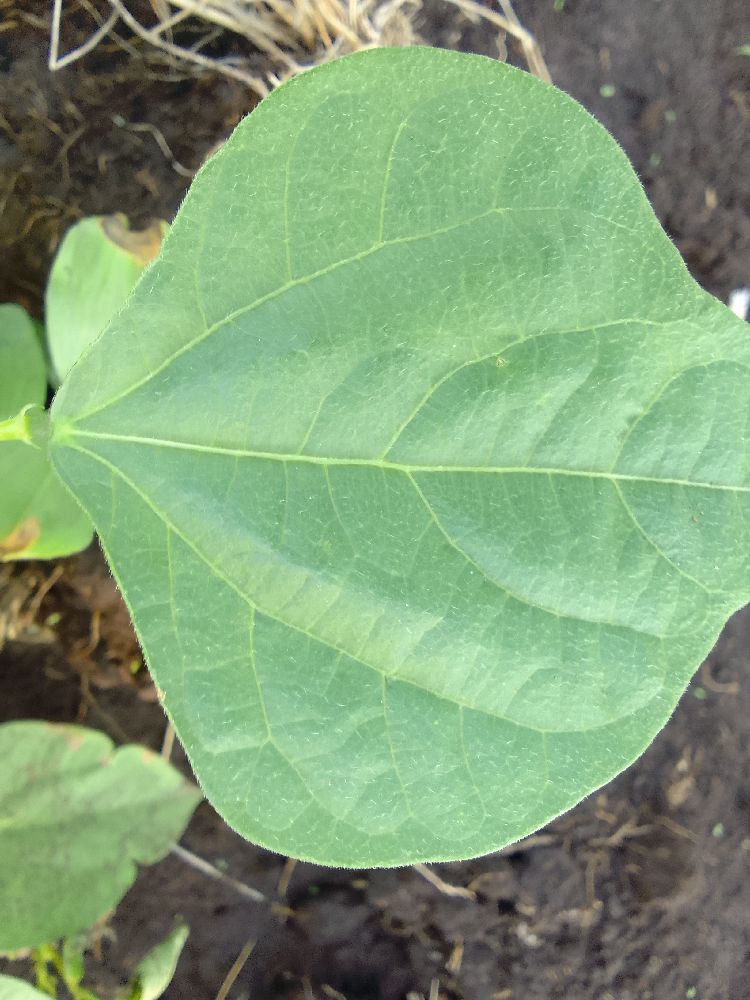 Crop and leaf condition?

common bean, healthy
